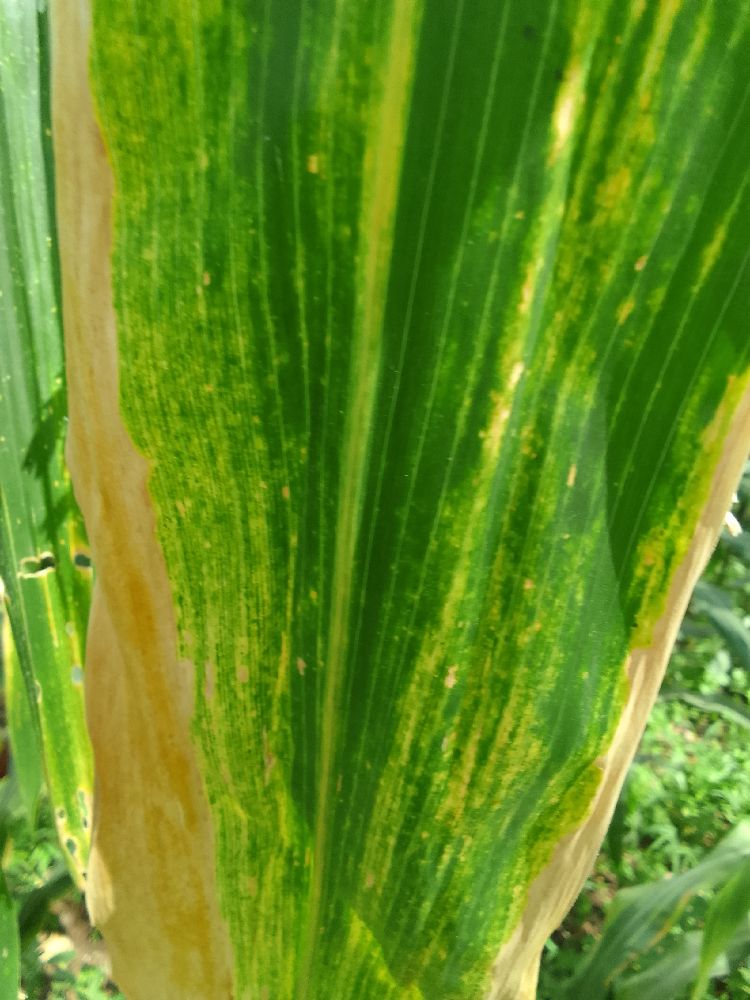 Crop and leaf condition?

maize, maize lethal necrosis
